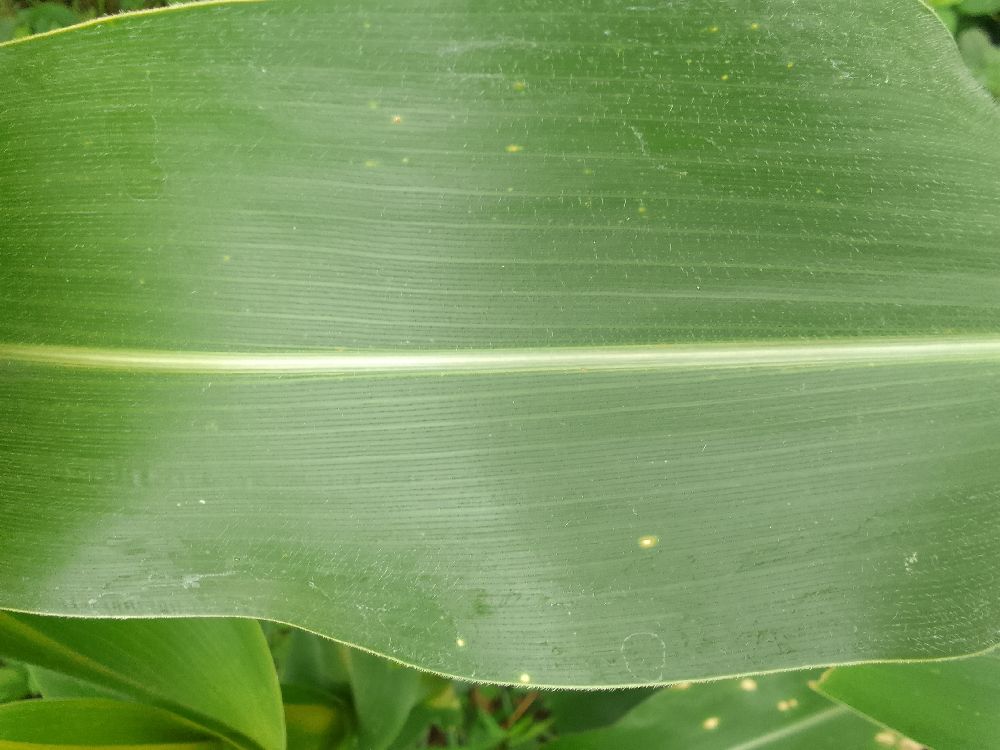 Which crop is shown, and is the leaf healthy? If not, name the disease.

maize, healthy
